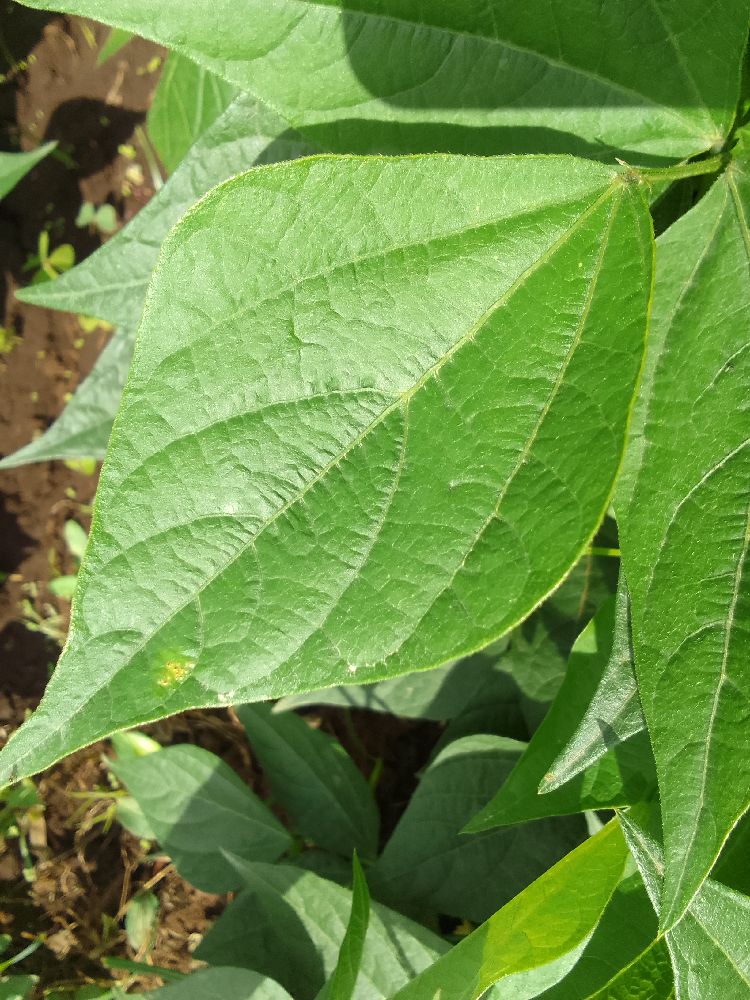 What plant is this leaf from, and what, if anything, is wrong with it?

common bean, healthy
